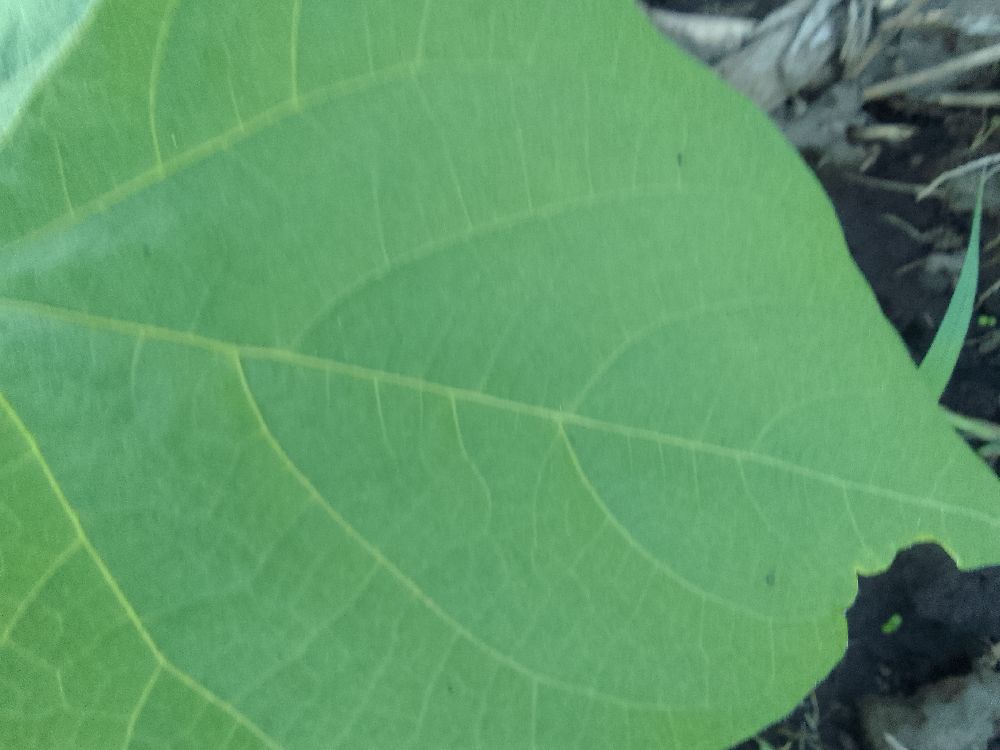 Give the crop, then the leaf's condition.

common bean, healthy
